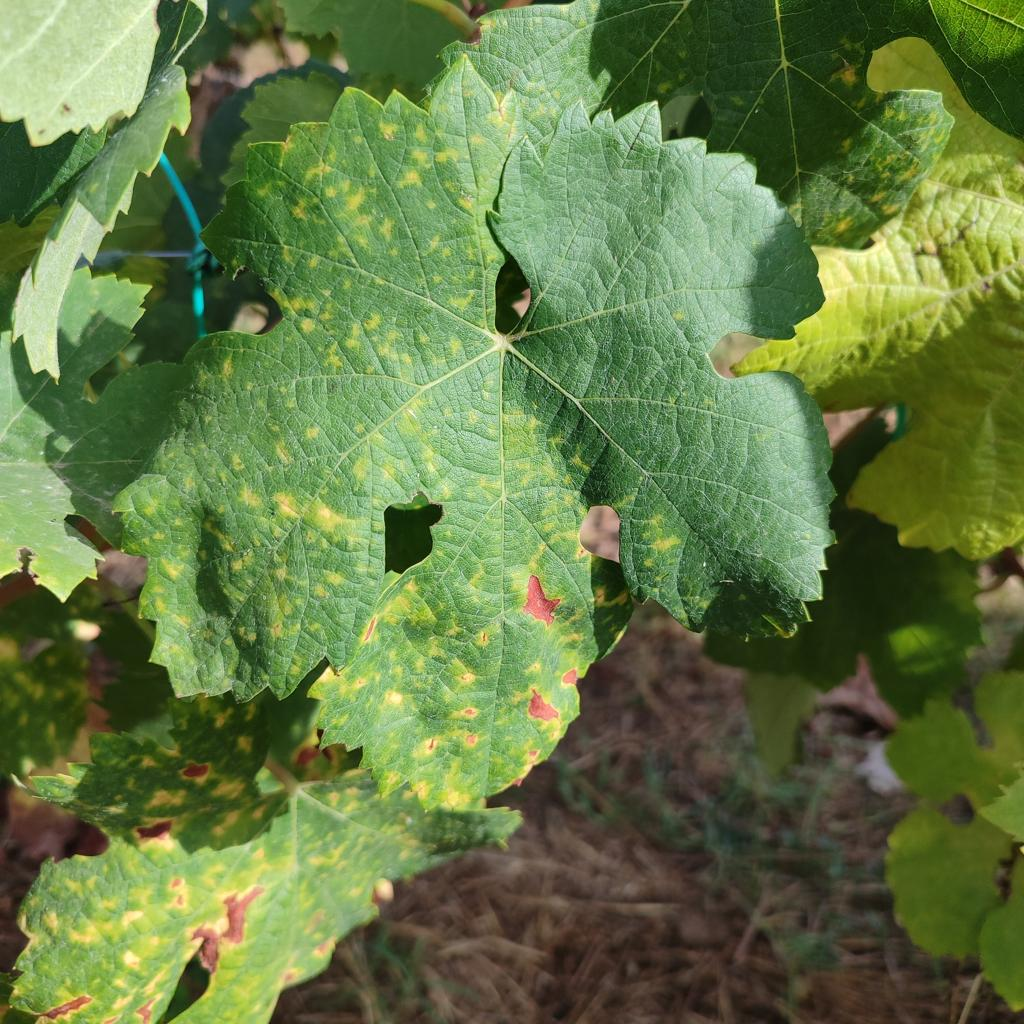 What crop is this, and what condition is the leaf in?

grapevine, esca complex
